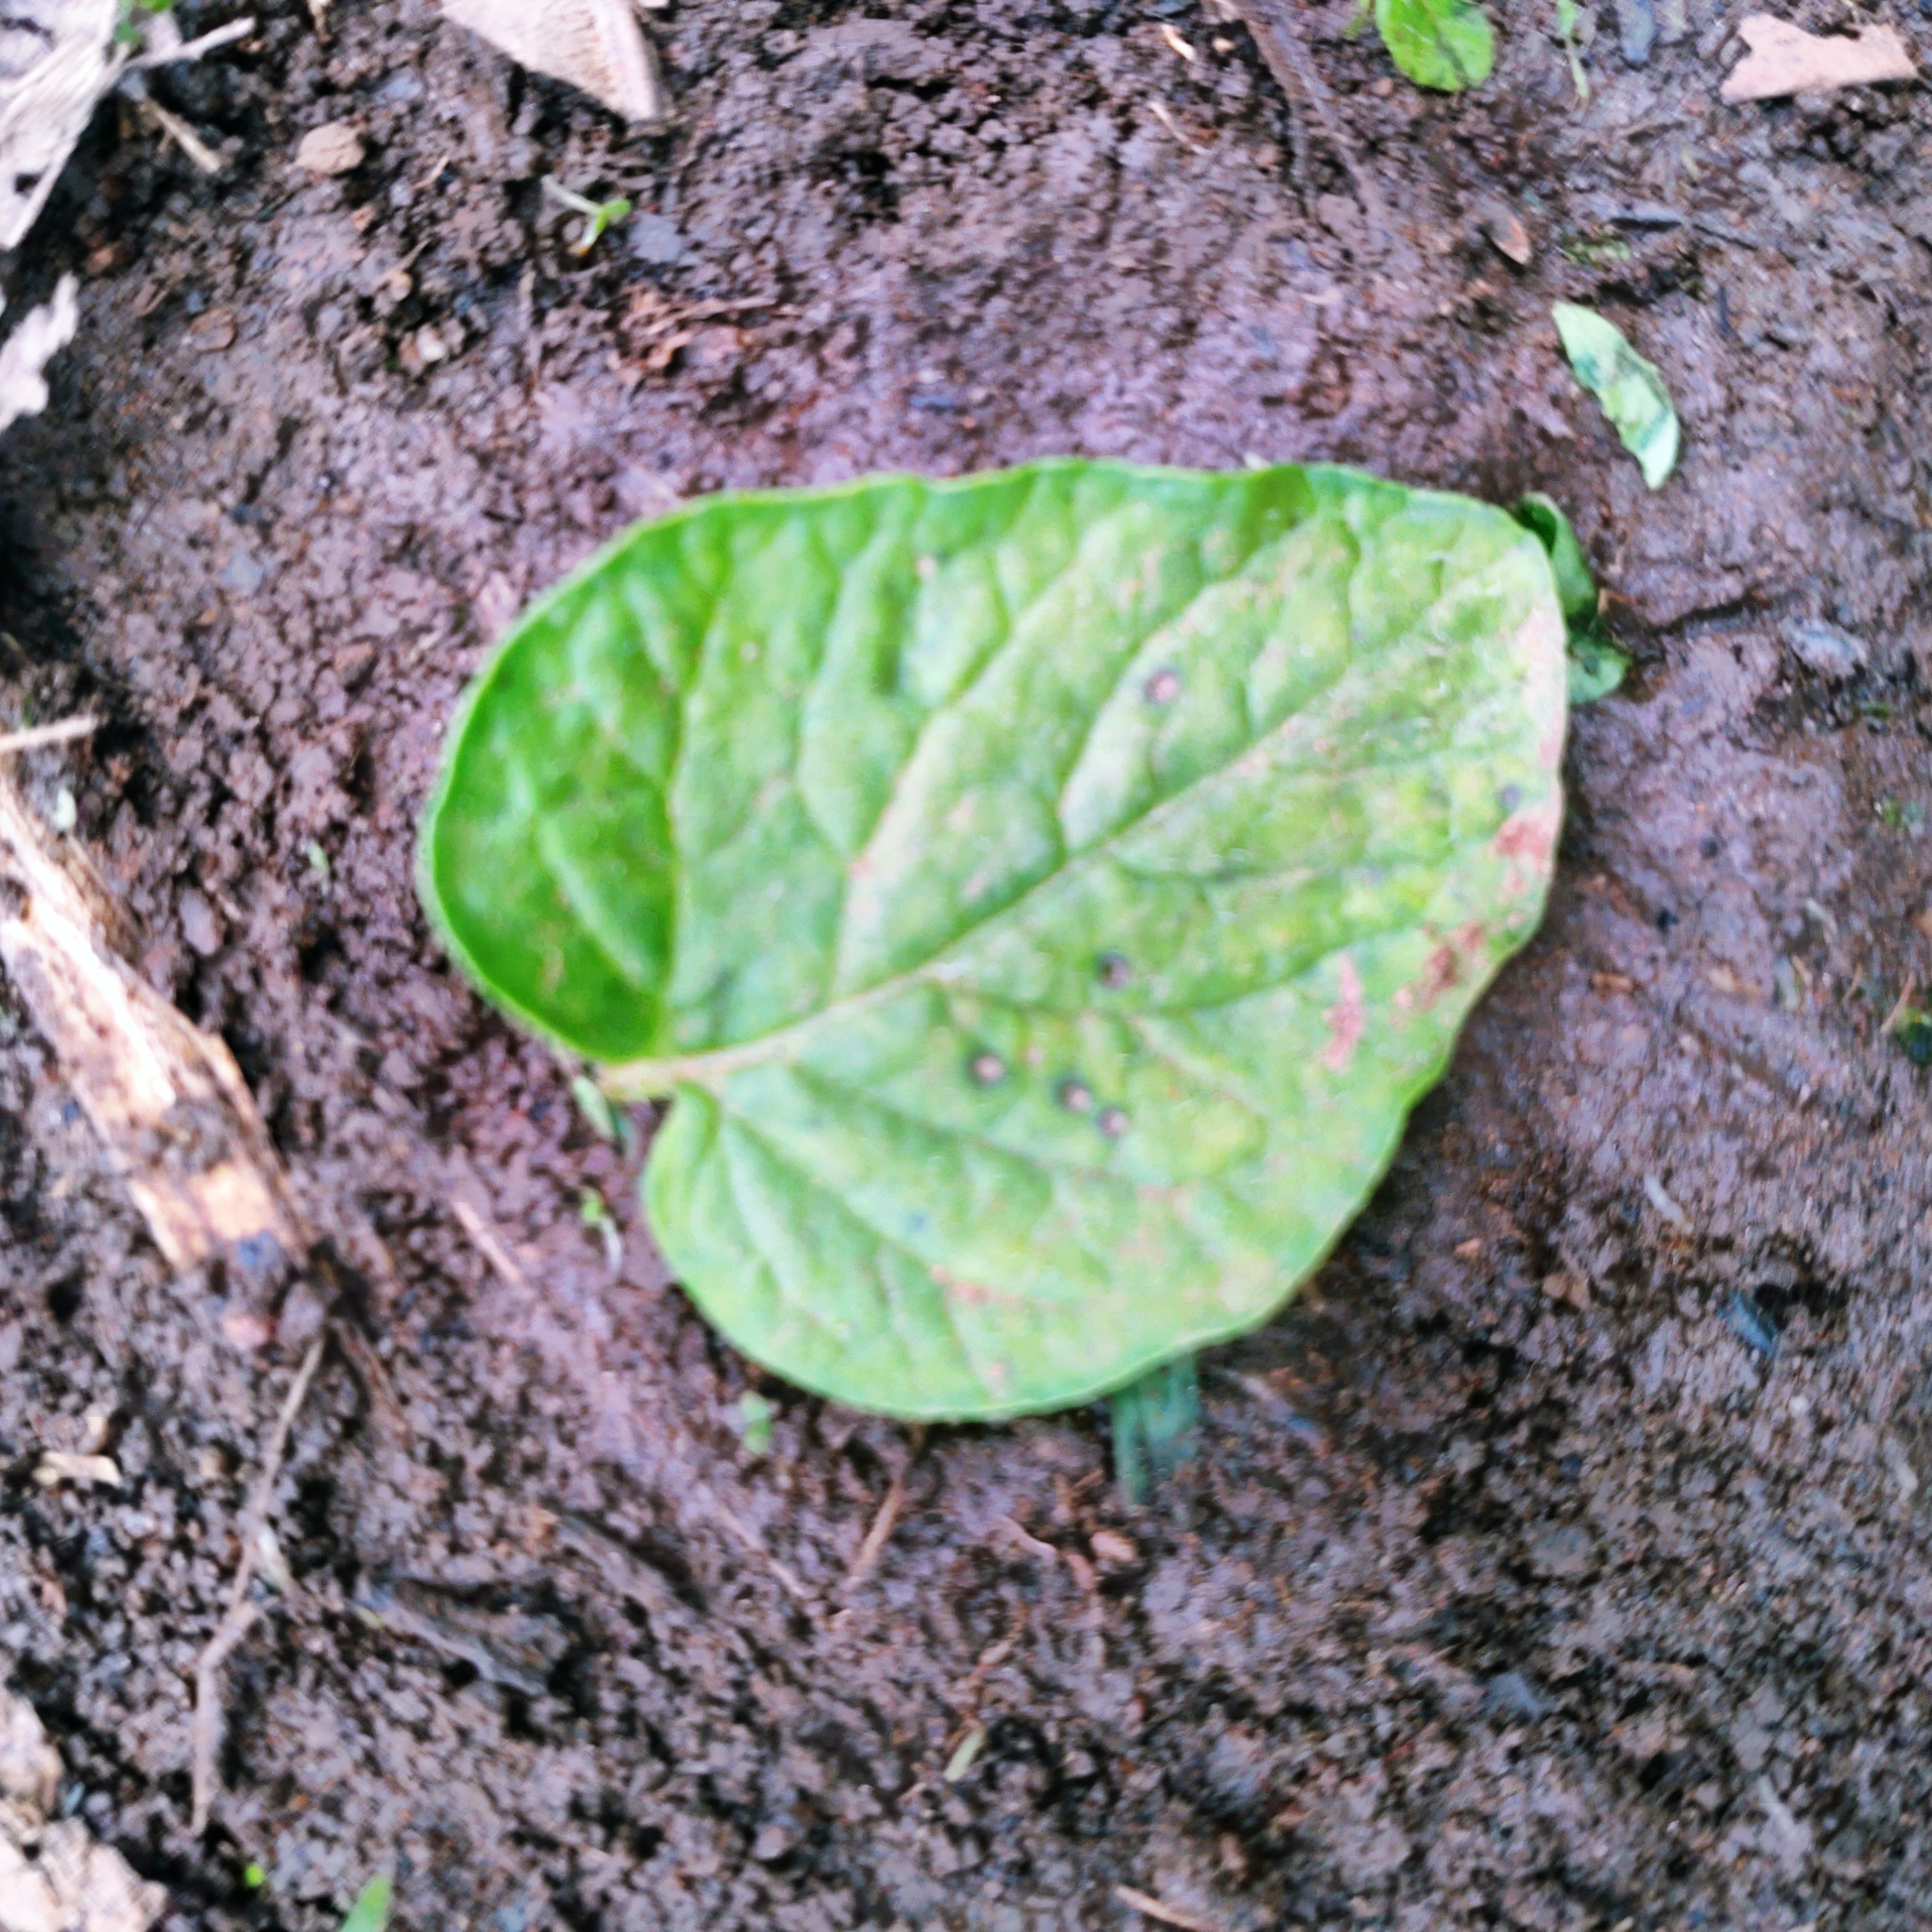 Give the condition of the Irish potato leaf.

late blight
